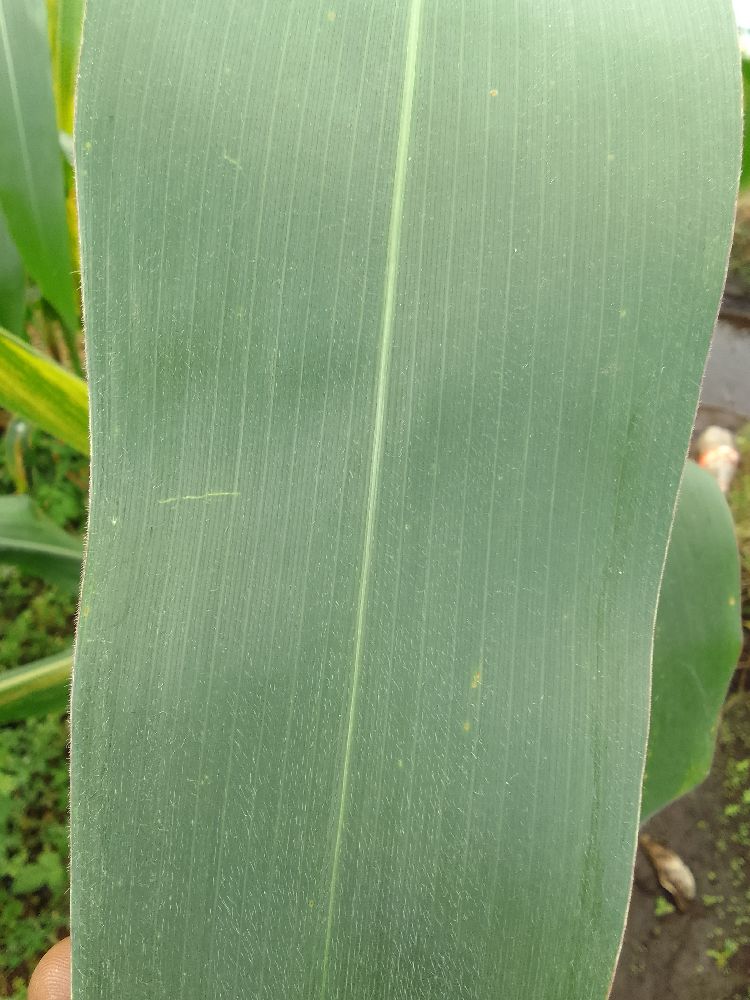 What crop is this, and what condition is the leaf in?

maize, healthy
